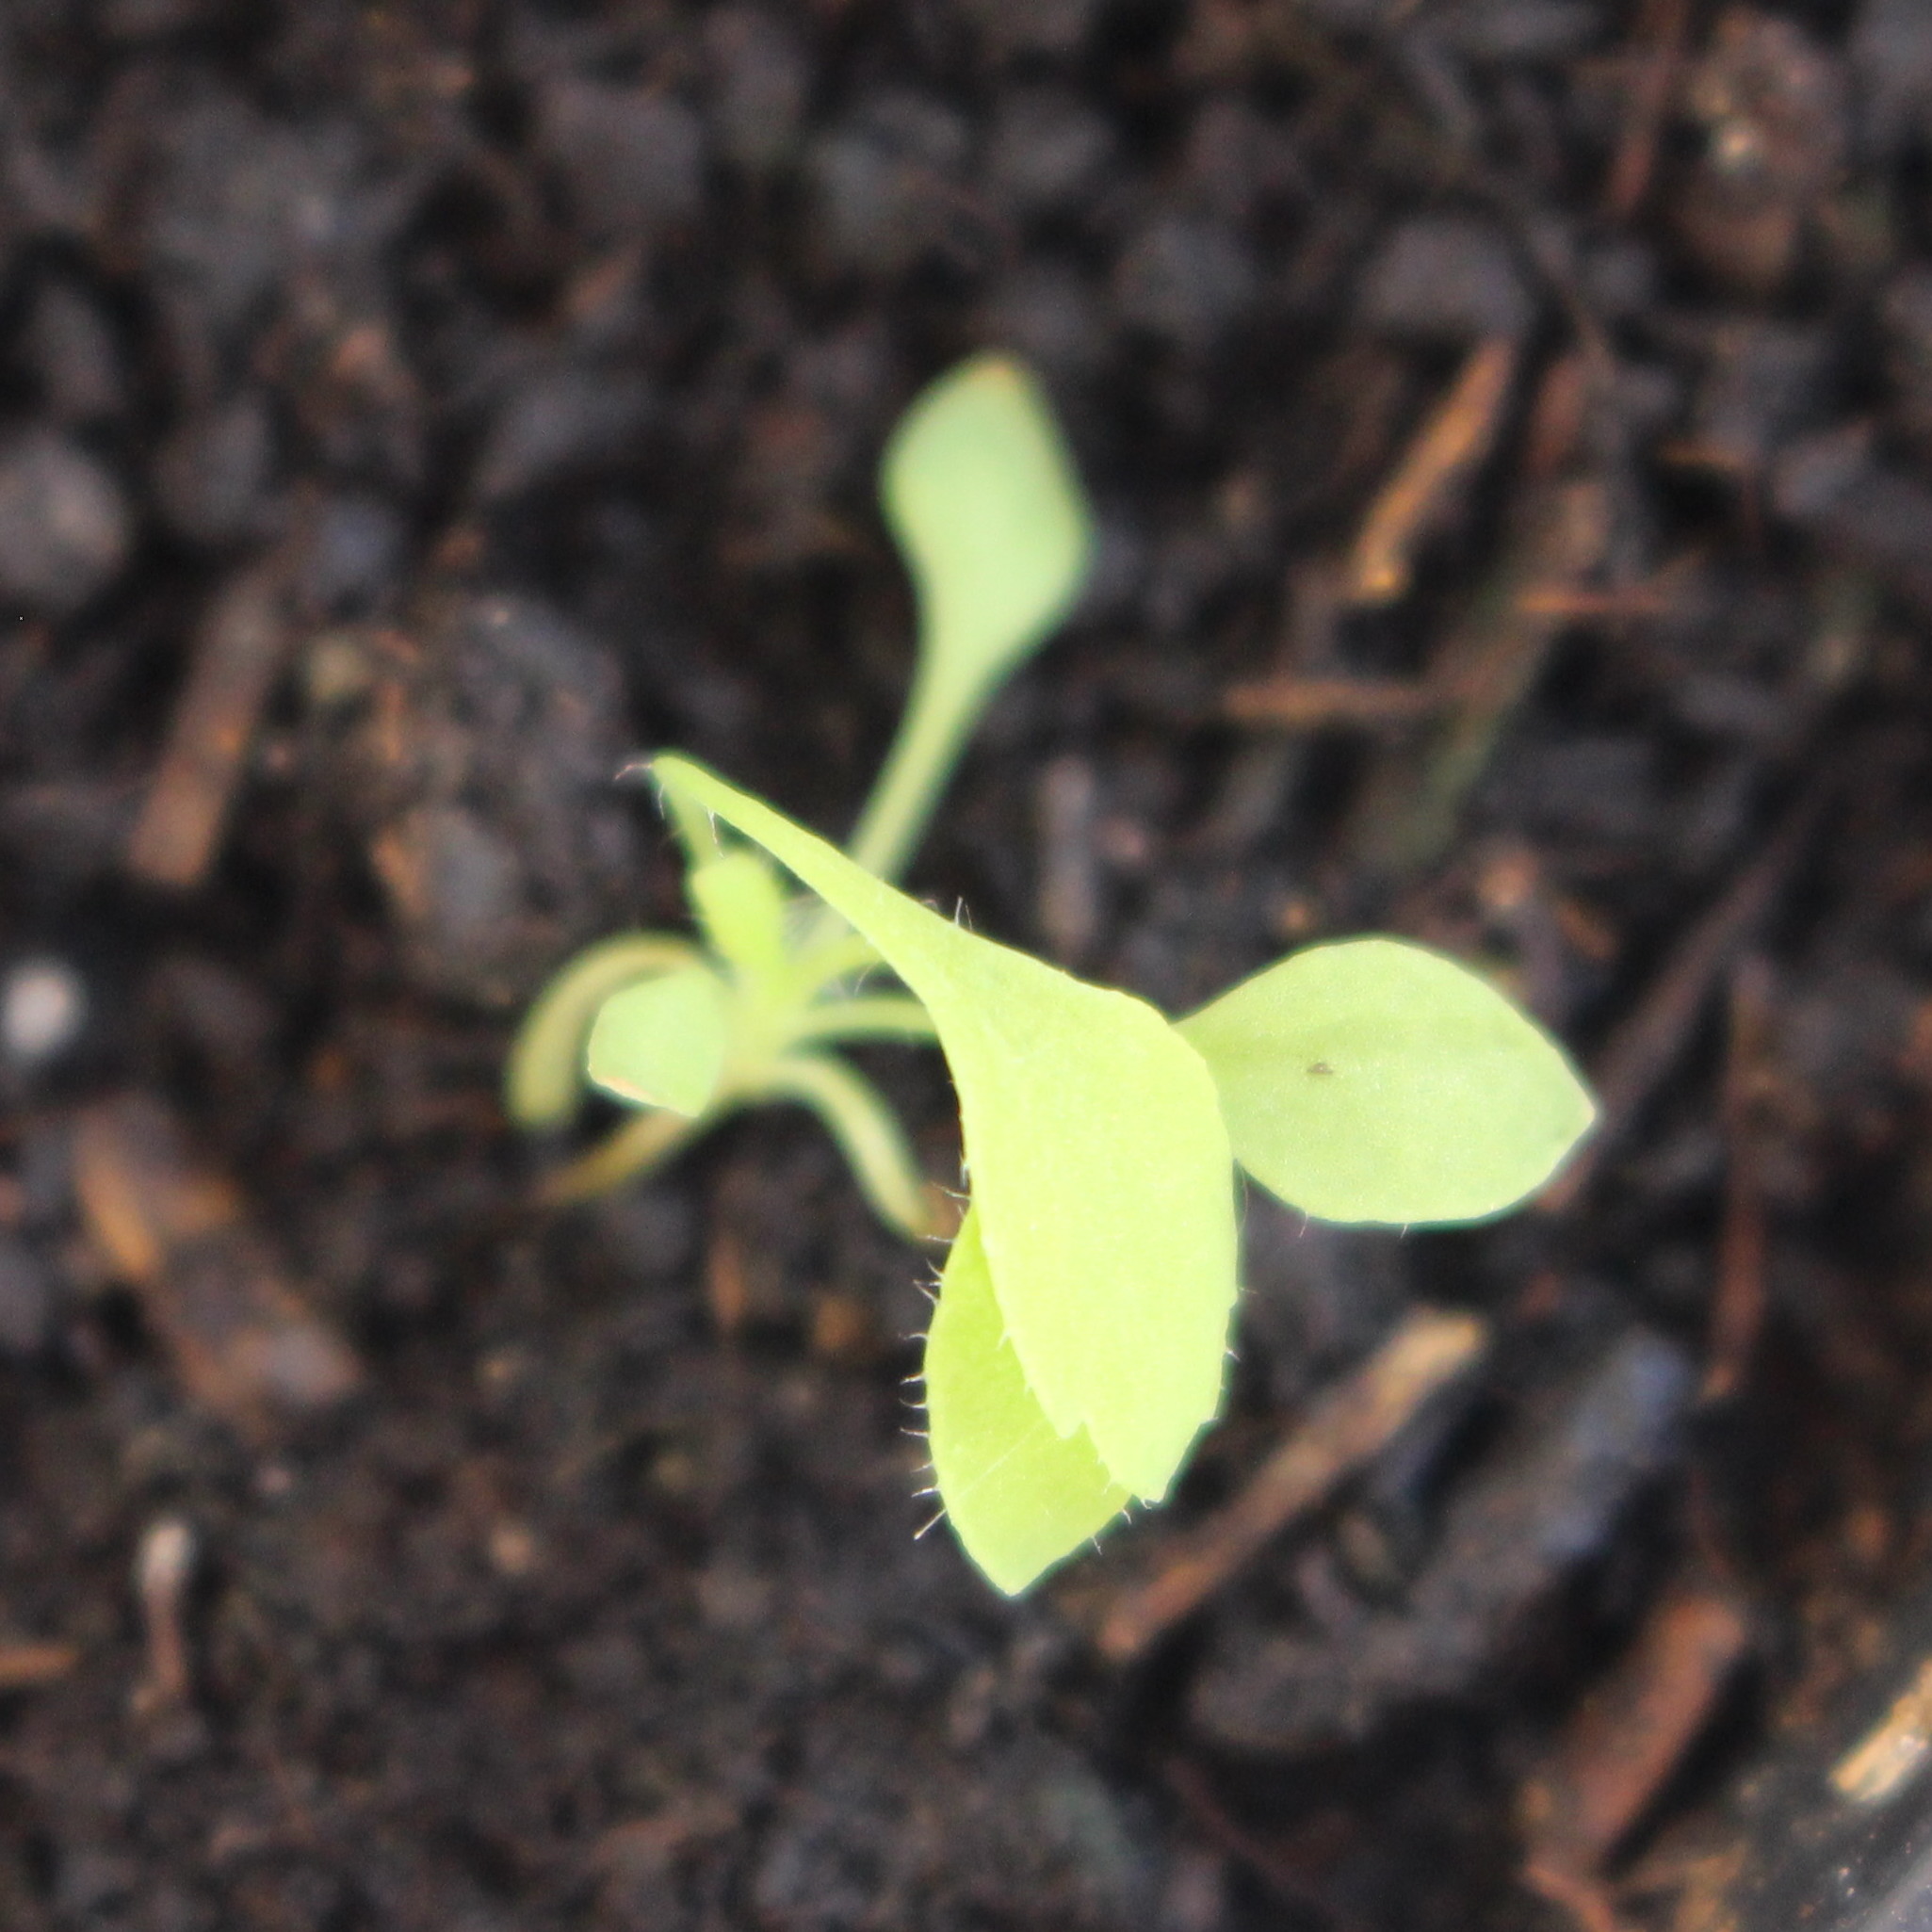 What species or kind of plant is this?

Papaver rhoeas
